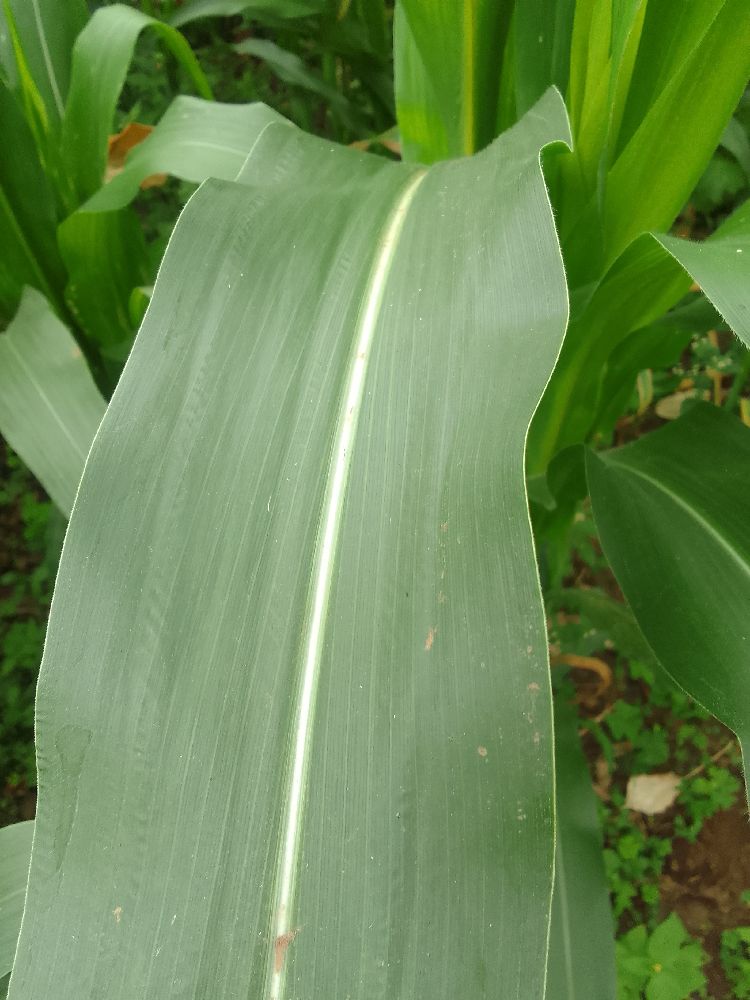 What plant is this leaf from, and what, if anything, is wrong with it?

maize, healthy
